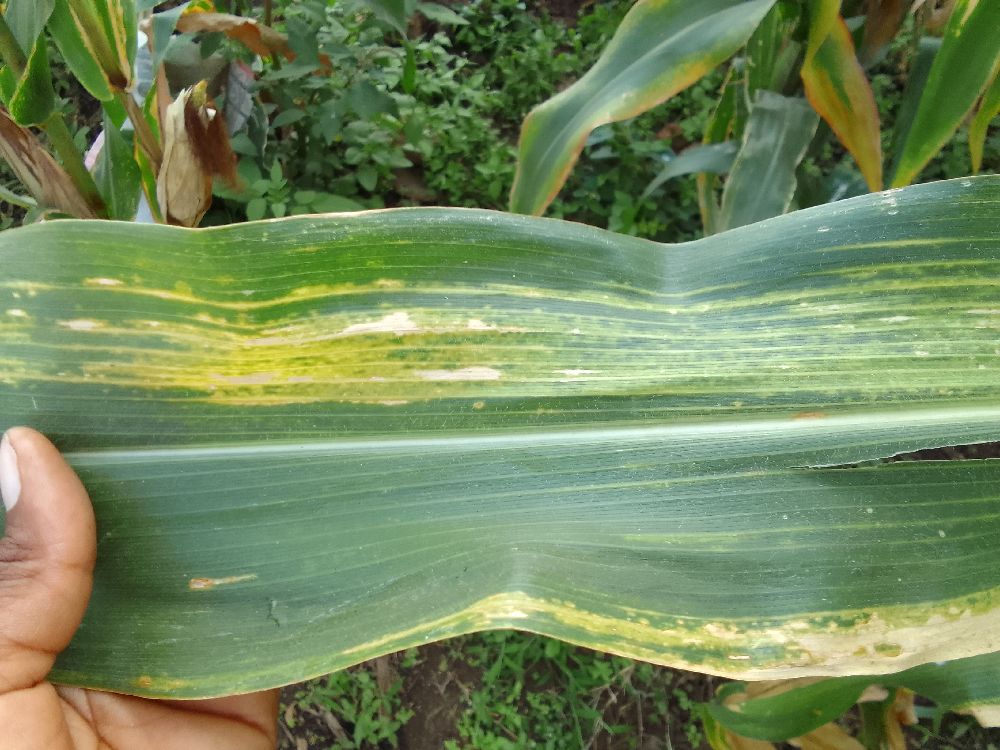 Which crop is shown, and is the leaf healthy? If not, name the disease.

maize, maize lethal necrosis
